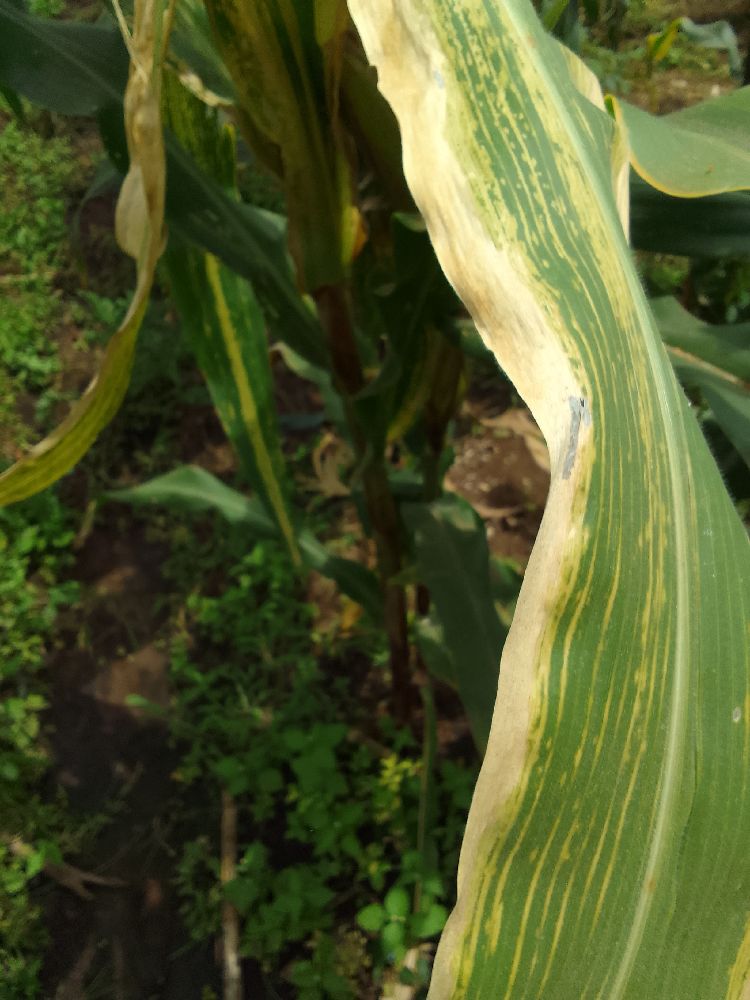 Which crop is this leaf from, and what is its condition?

maize, maize lethal necrosis
